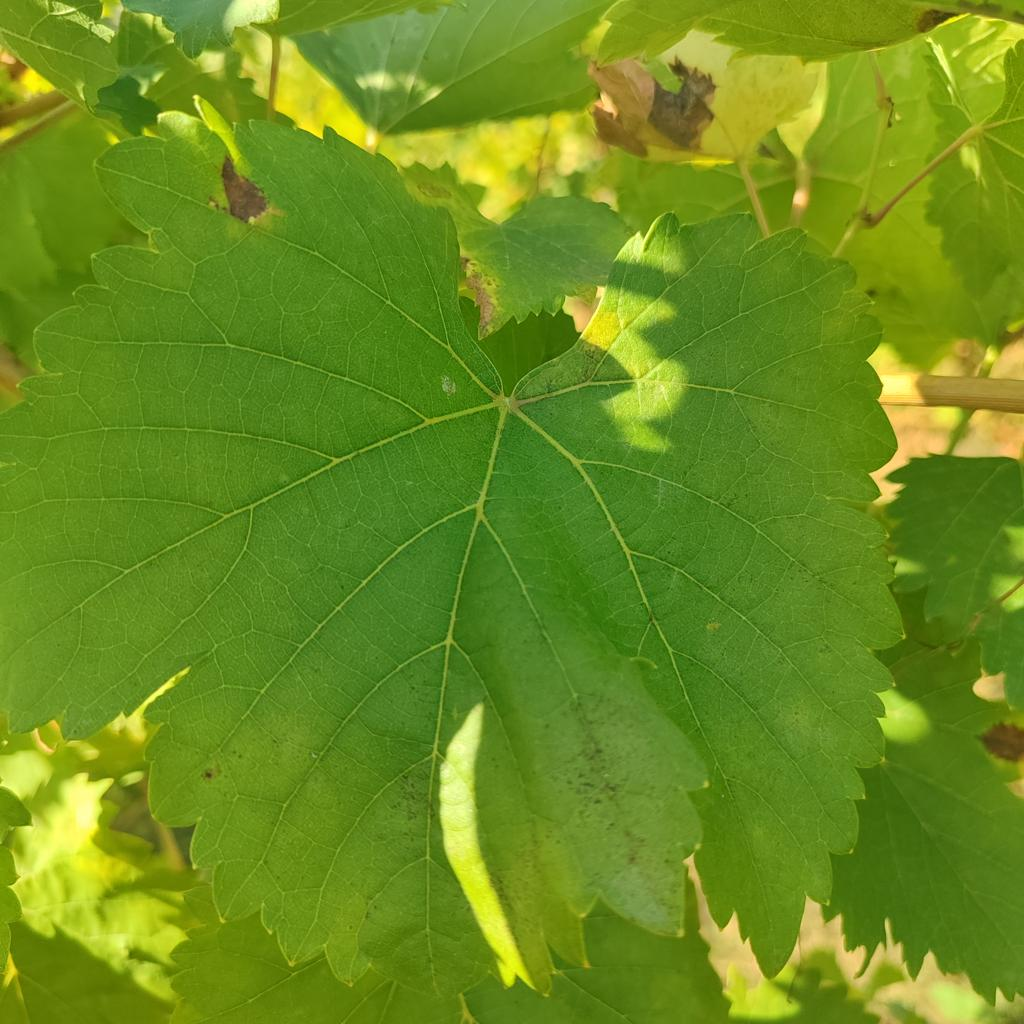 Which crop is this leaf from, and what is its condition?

grapevine, powdery mildew
